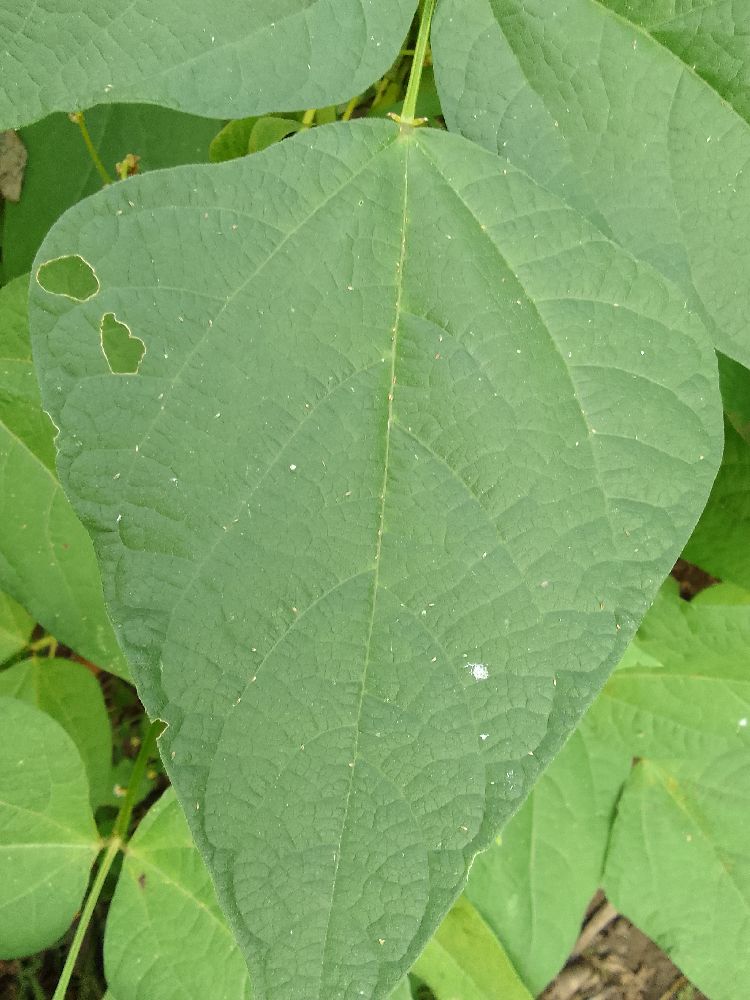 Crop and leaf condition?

common bean, healthy
